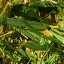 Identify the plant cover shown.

grass
